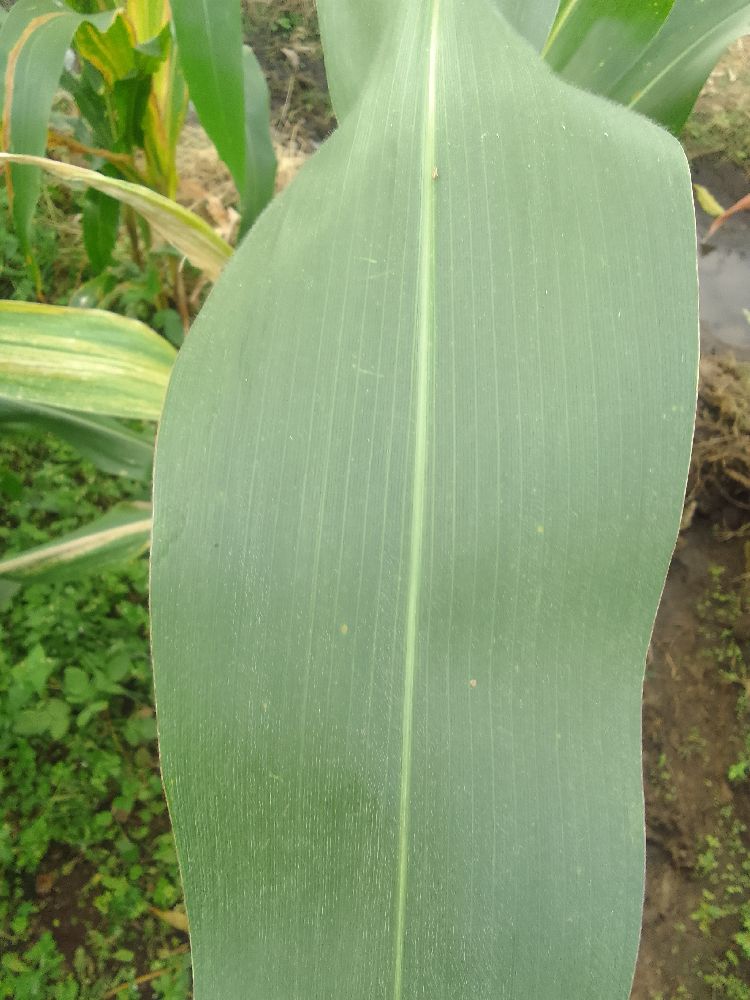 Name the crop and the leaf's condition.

maize, healthy
